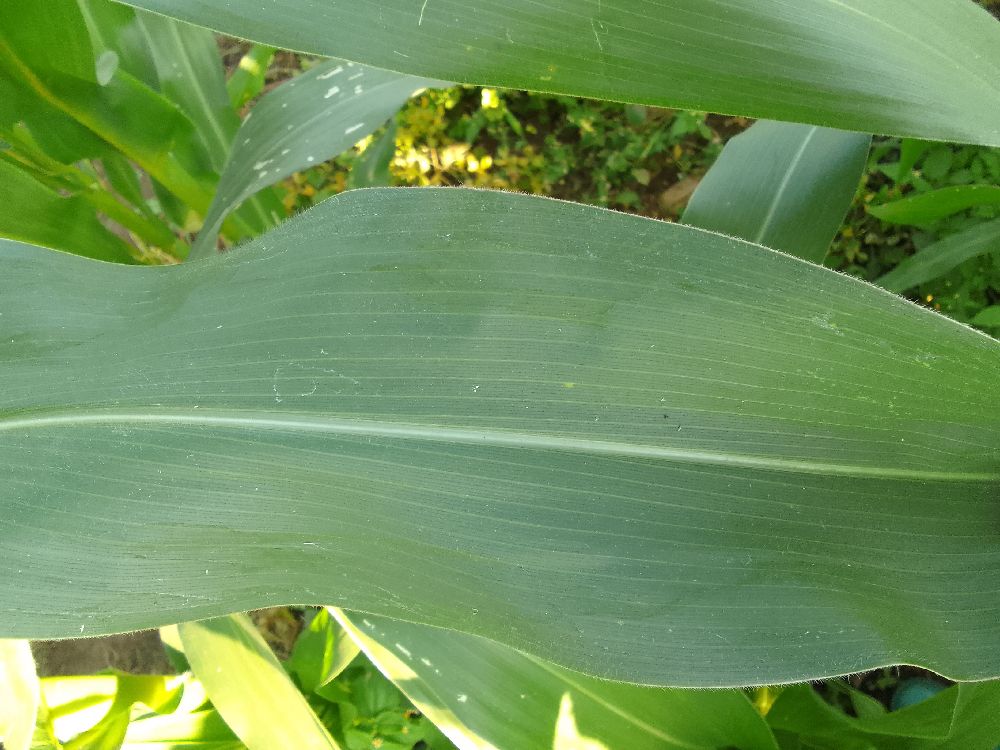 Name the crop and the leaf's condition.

maize, healthy
